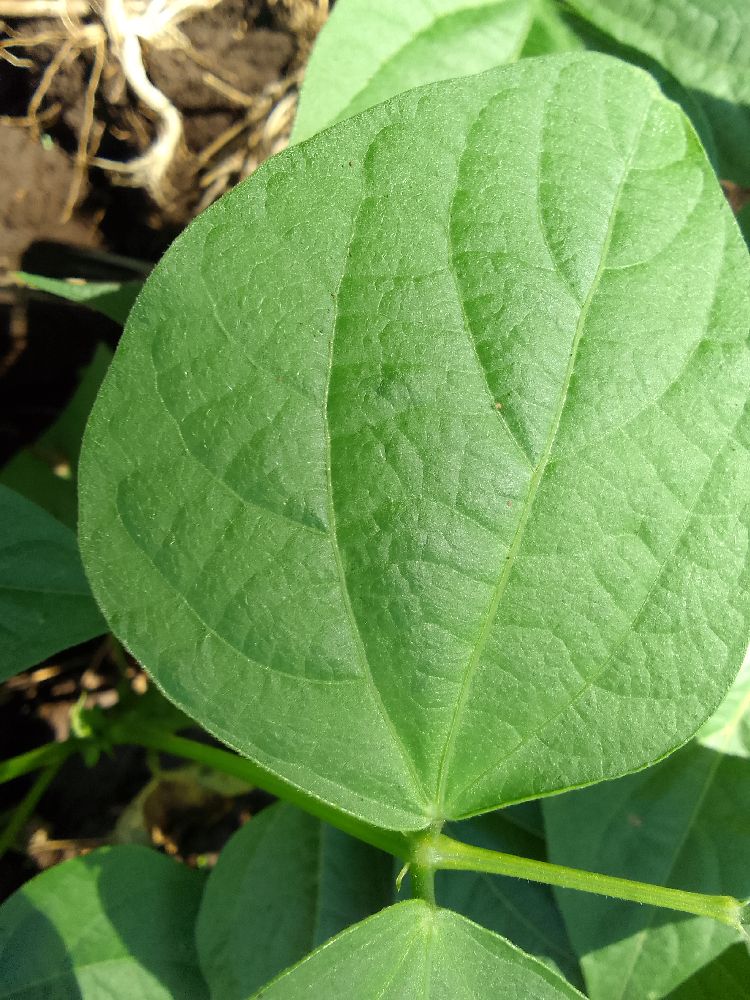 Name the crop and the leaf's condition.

common bean, healthy
